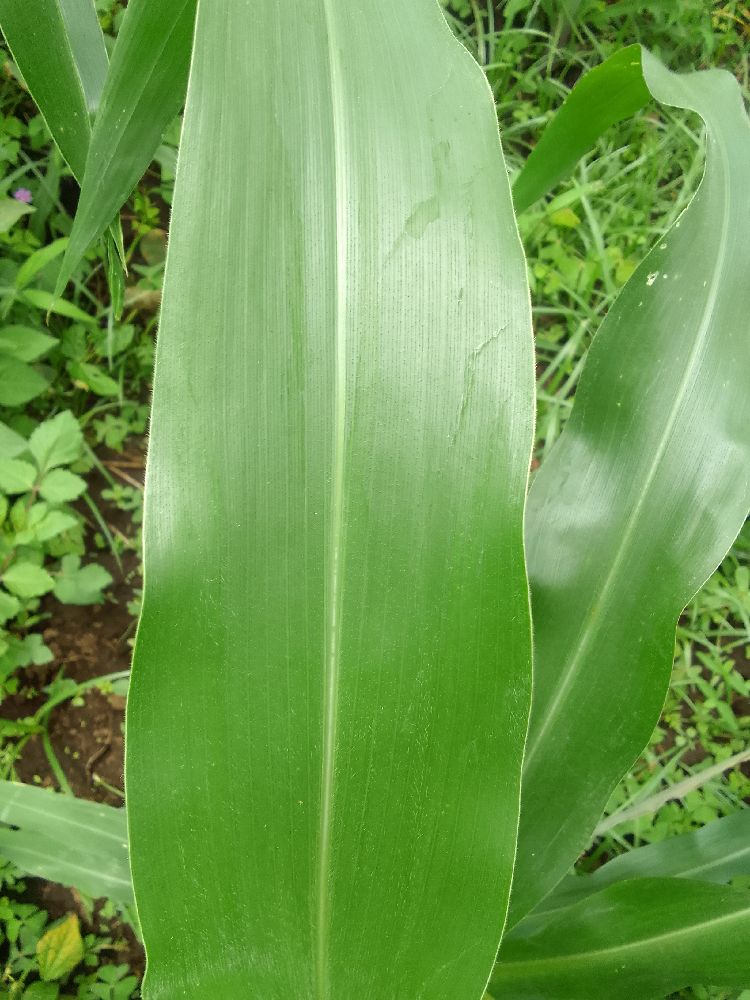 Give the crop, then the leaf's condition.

maize, healthy
